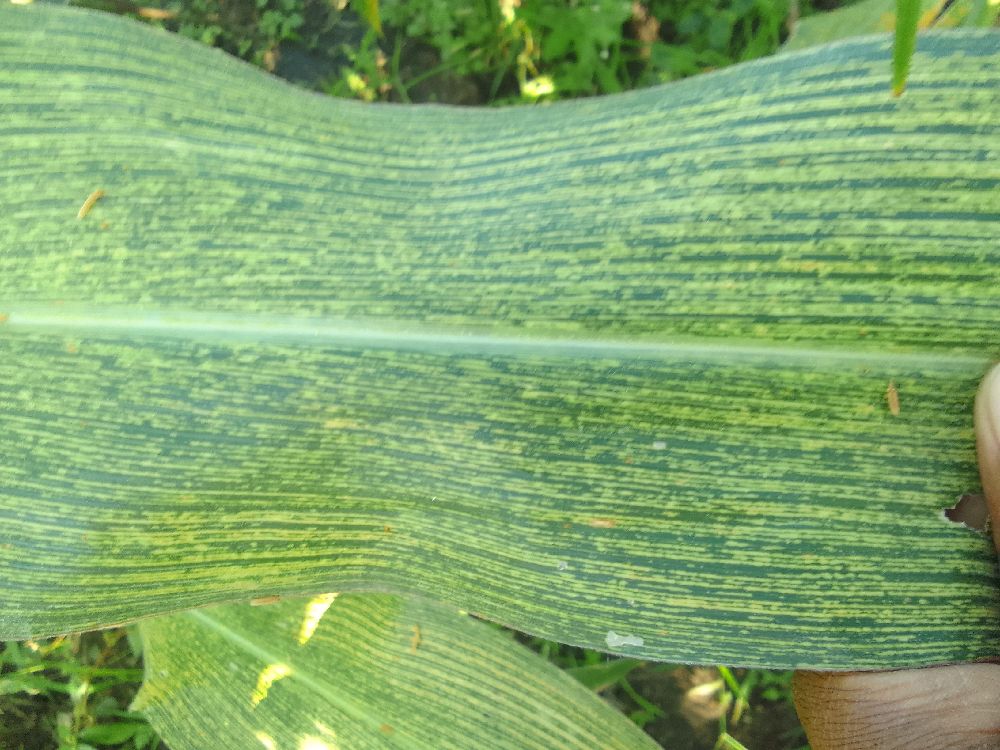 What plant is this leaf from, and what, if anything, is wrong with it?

maize, maize streak virus
